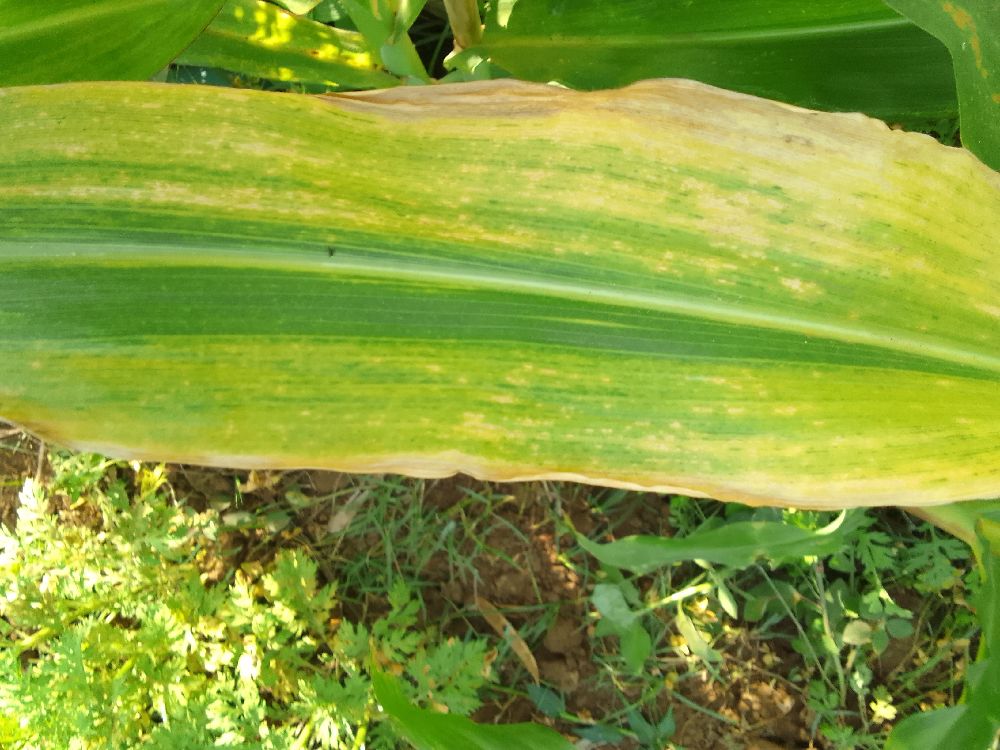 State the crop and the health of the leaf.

maize, maize lethal necrosis
